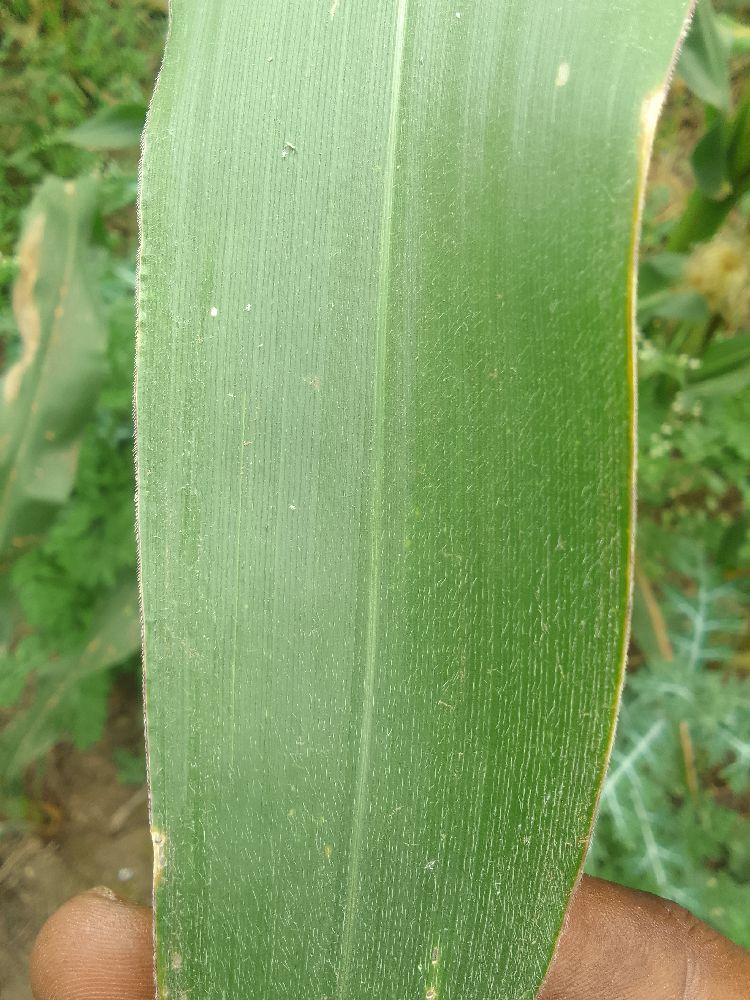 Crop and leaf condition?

maize, healthy
